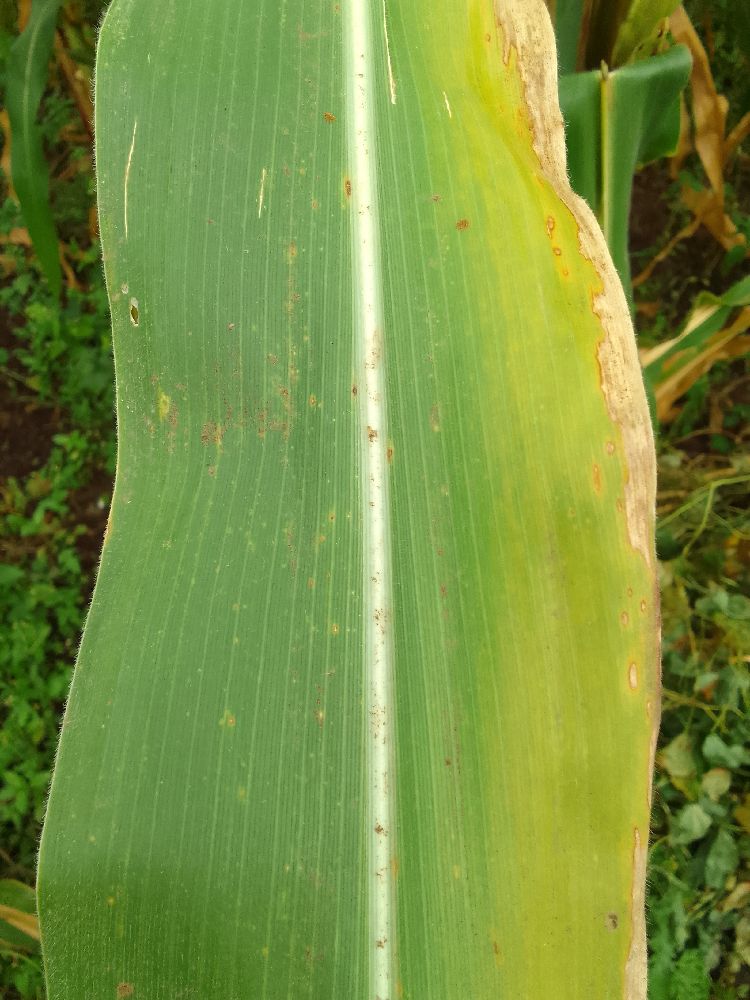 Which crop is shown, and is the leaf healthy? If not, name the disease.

maize, maize lethal necrosis
